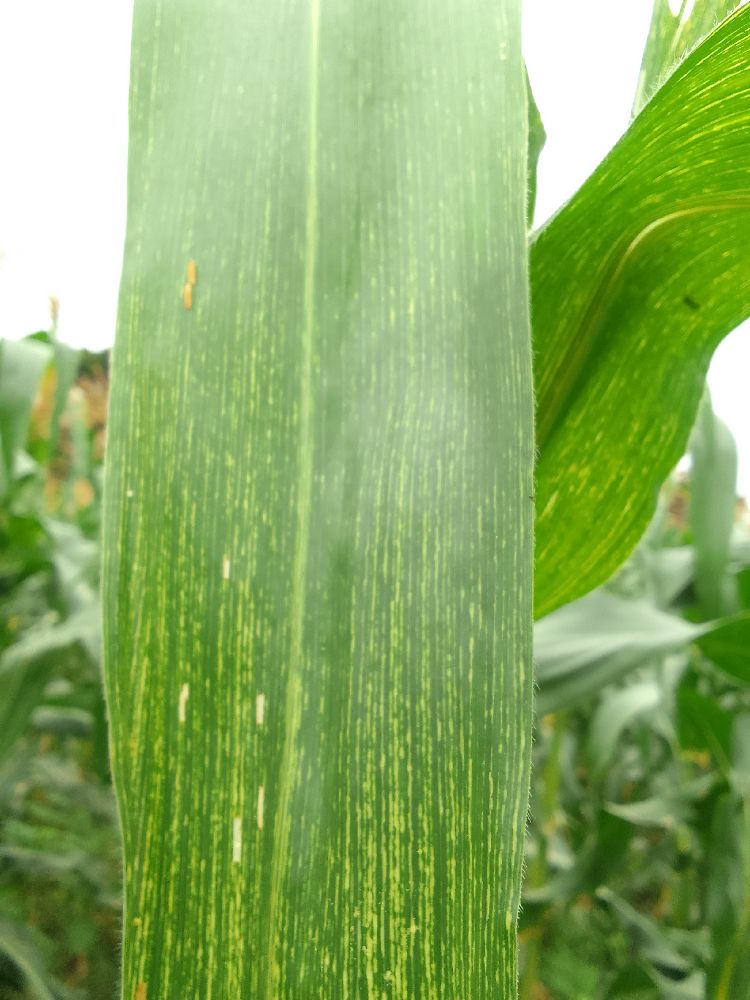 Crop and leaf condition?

maize, maize streak virus
